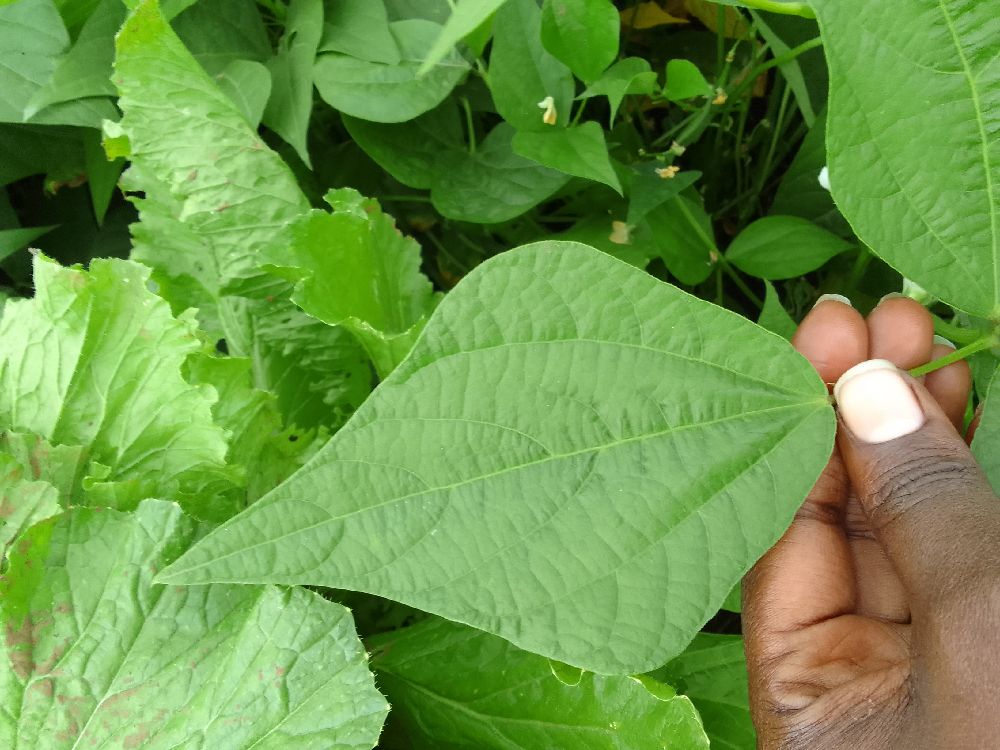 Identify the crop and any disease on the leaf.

common bean, healthy
